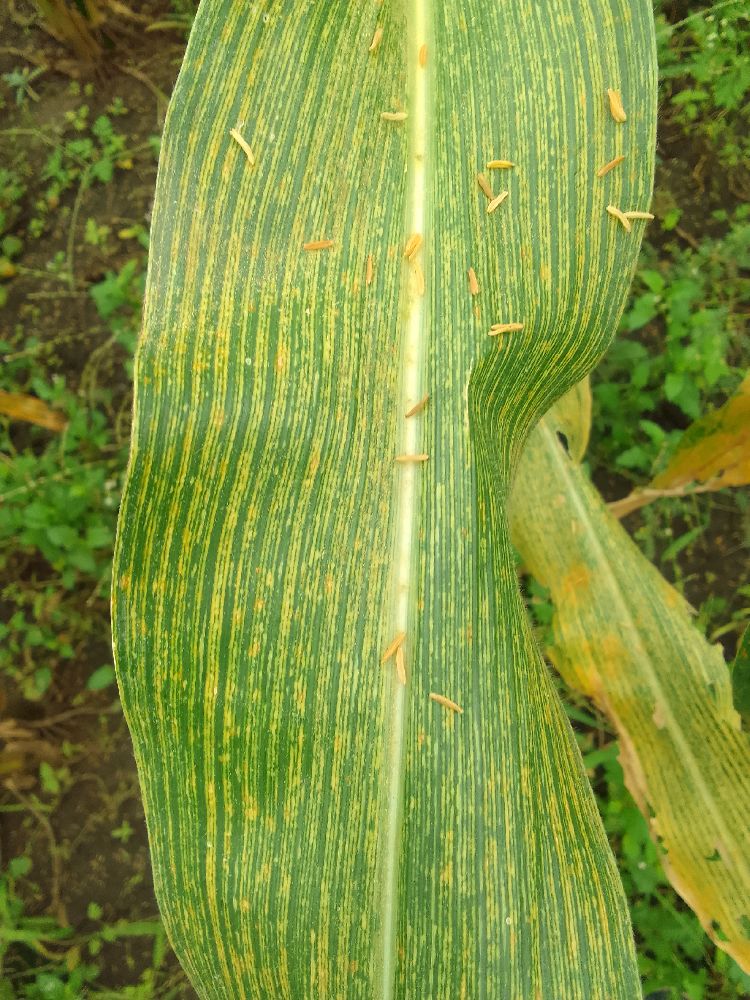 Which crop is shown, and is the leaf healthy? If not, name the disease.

maize, maize streak virus
